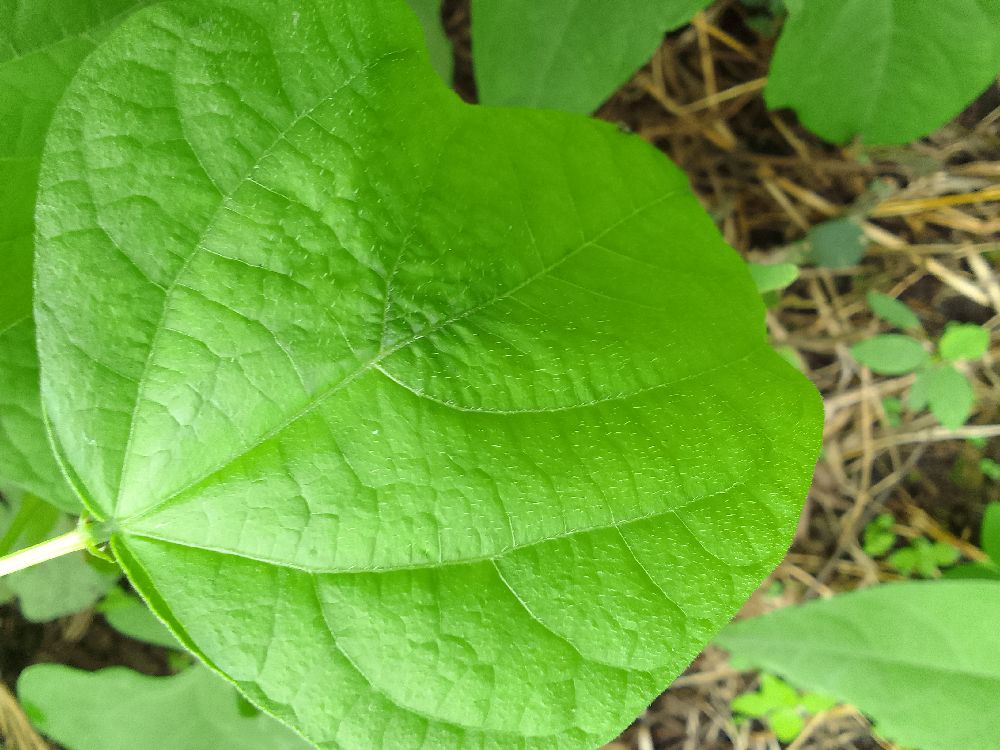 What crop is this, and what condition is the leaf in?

common bean, healthy
